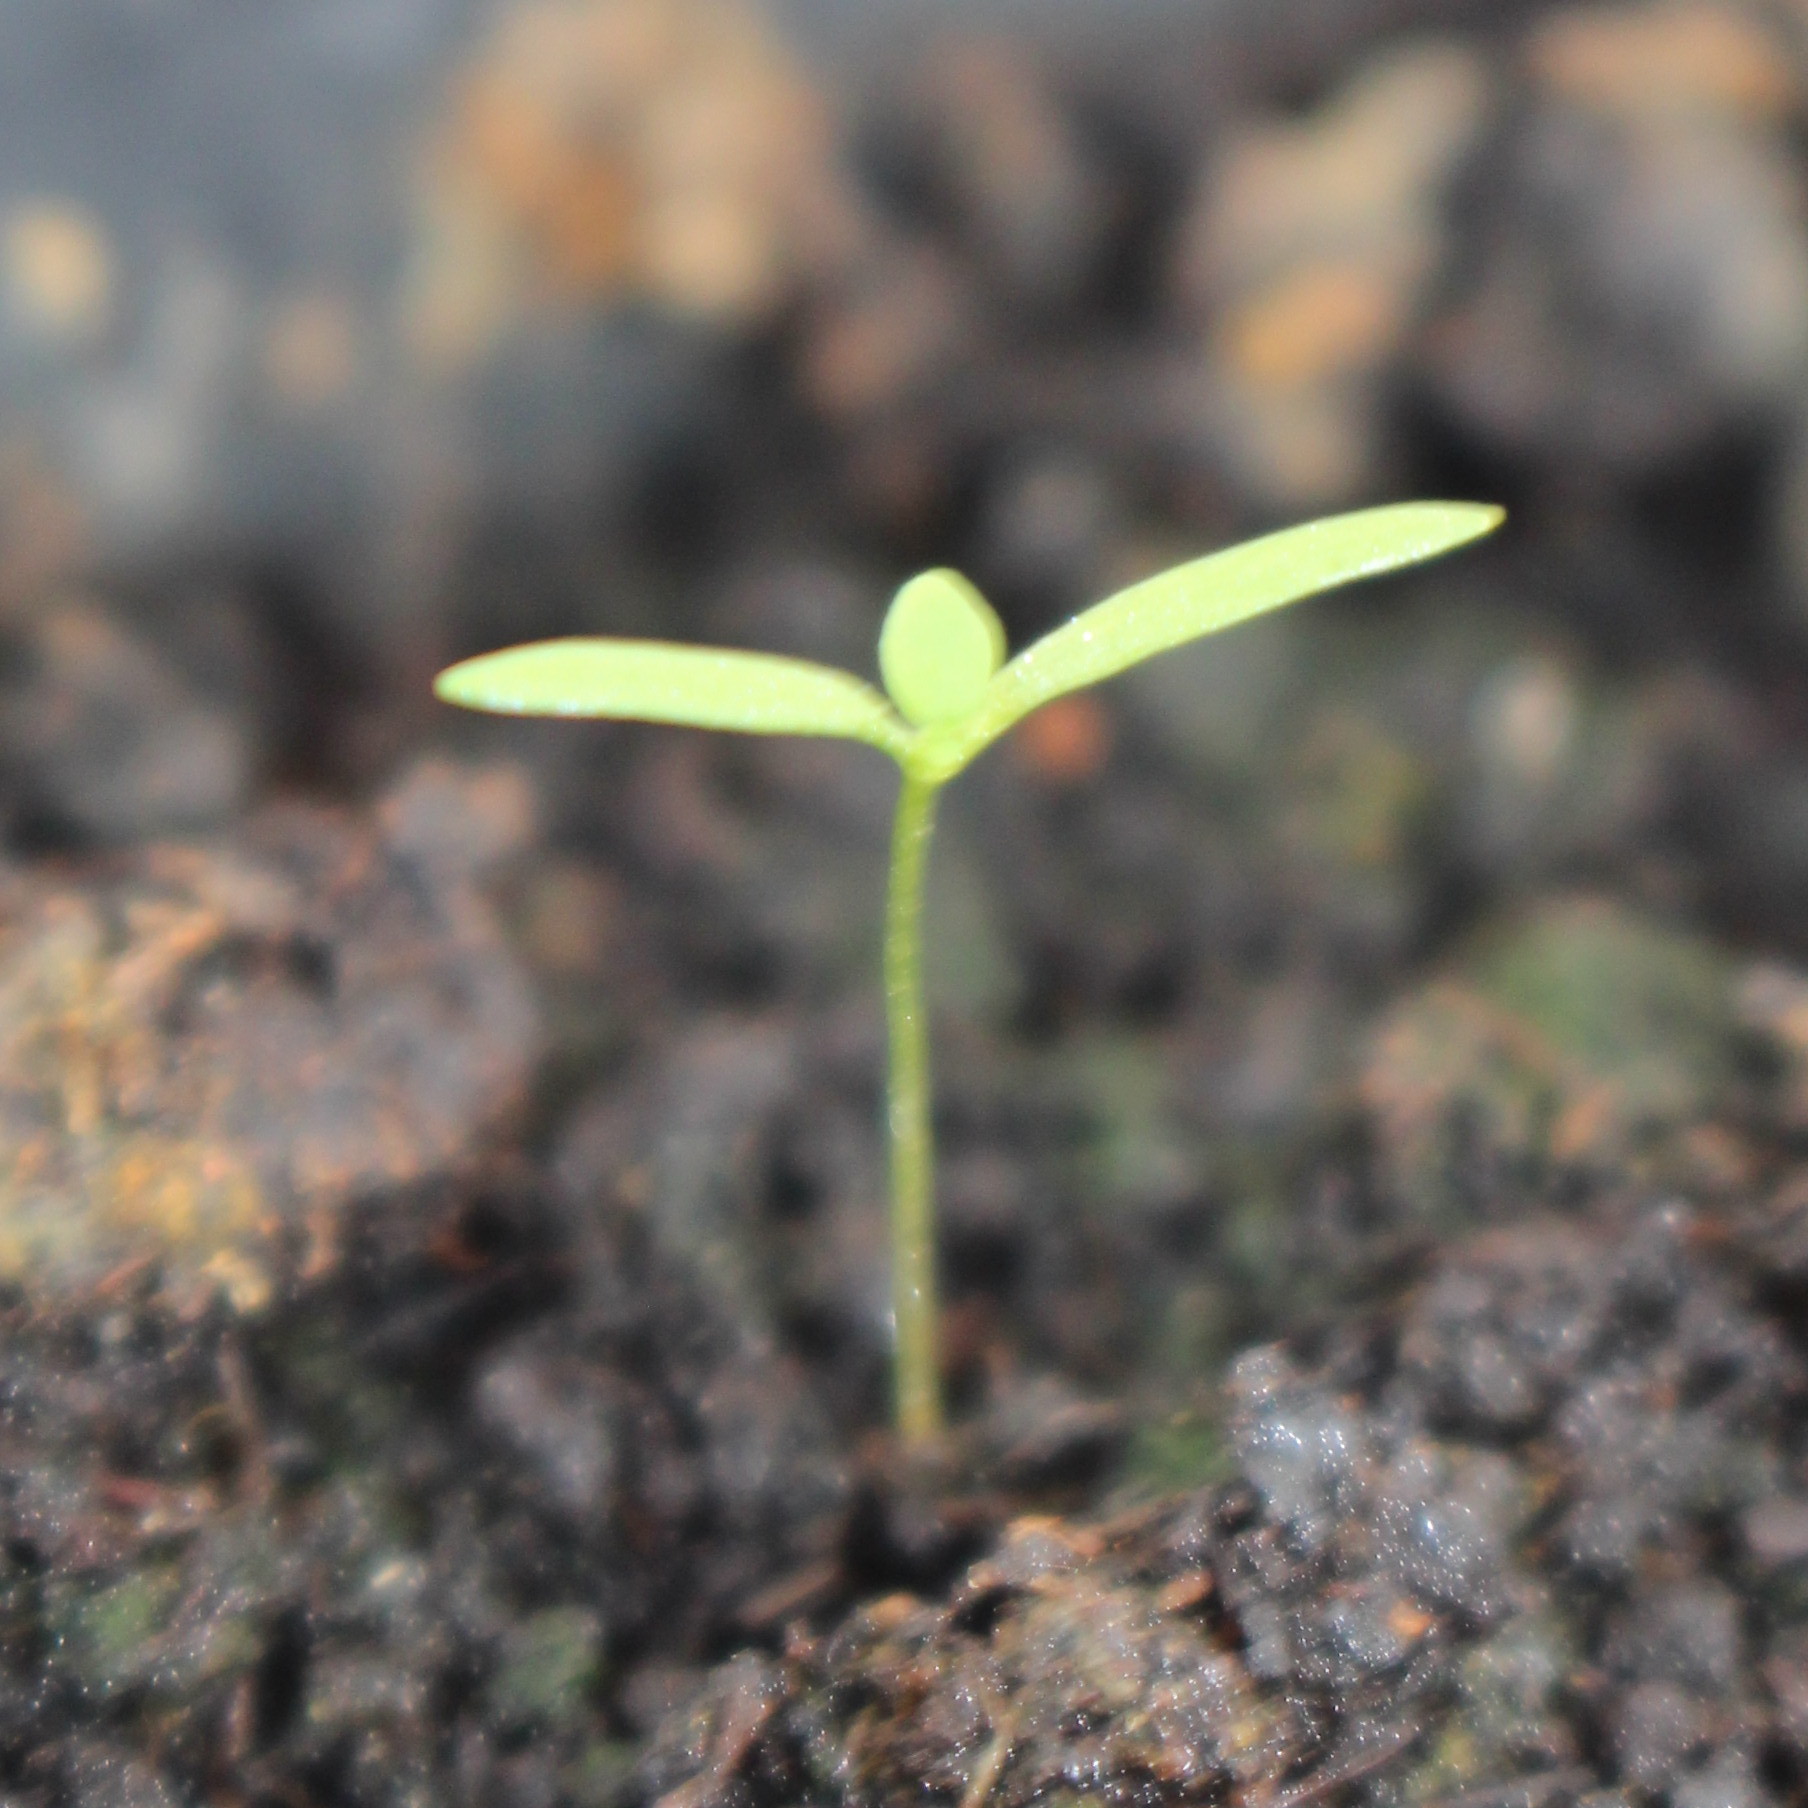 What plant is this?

Papaver rhoeas
